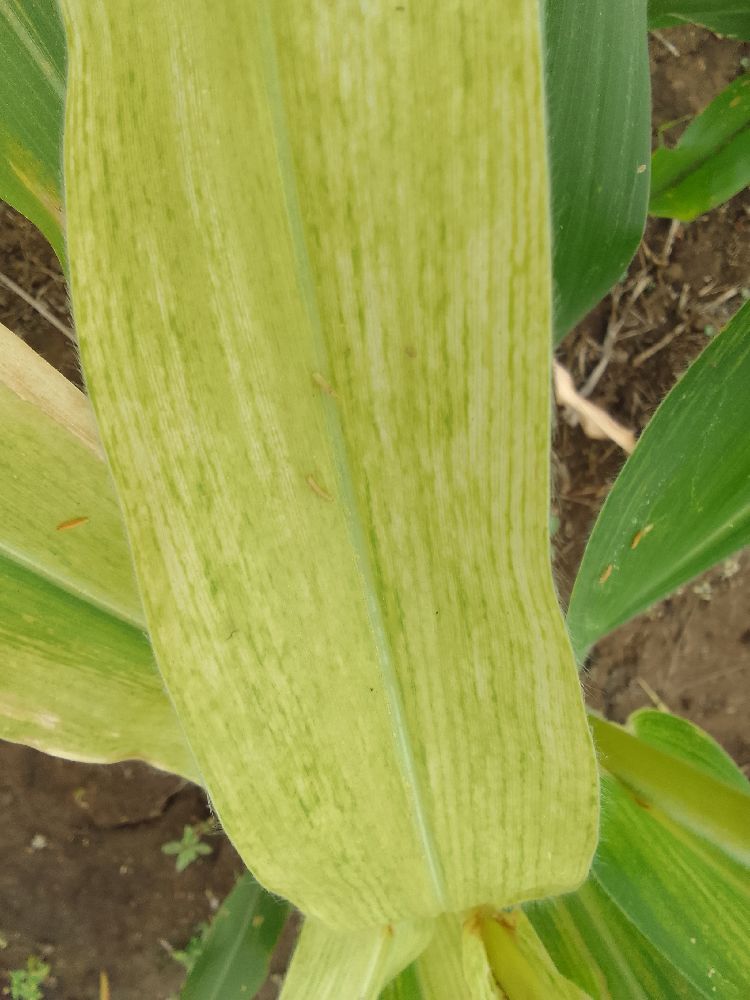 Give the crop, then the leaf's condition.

maize, maize lethal necrosis
